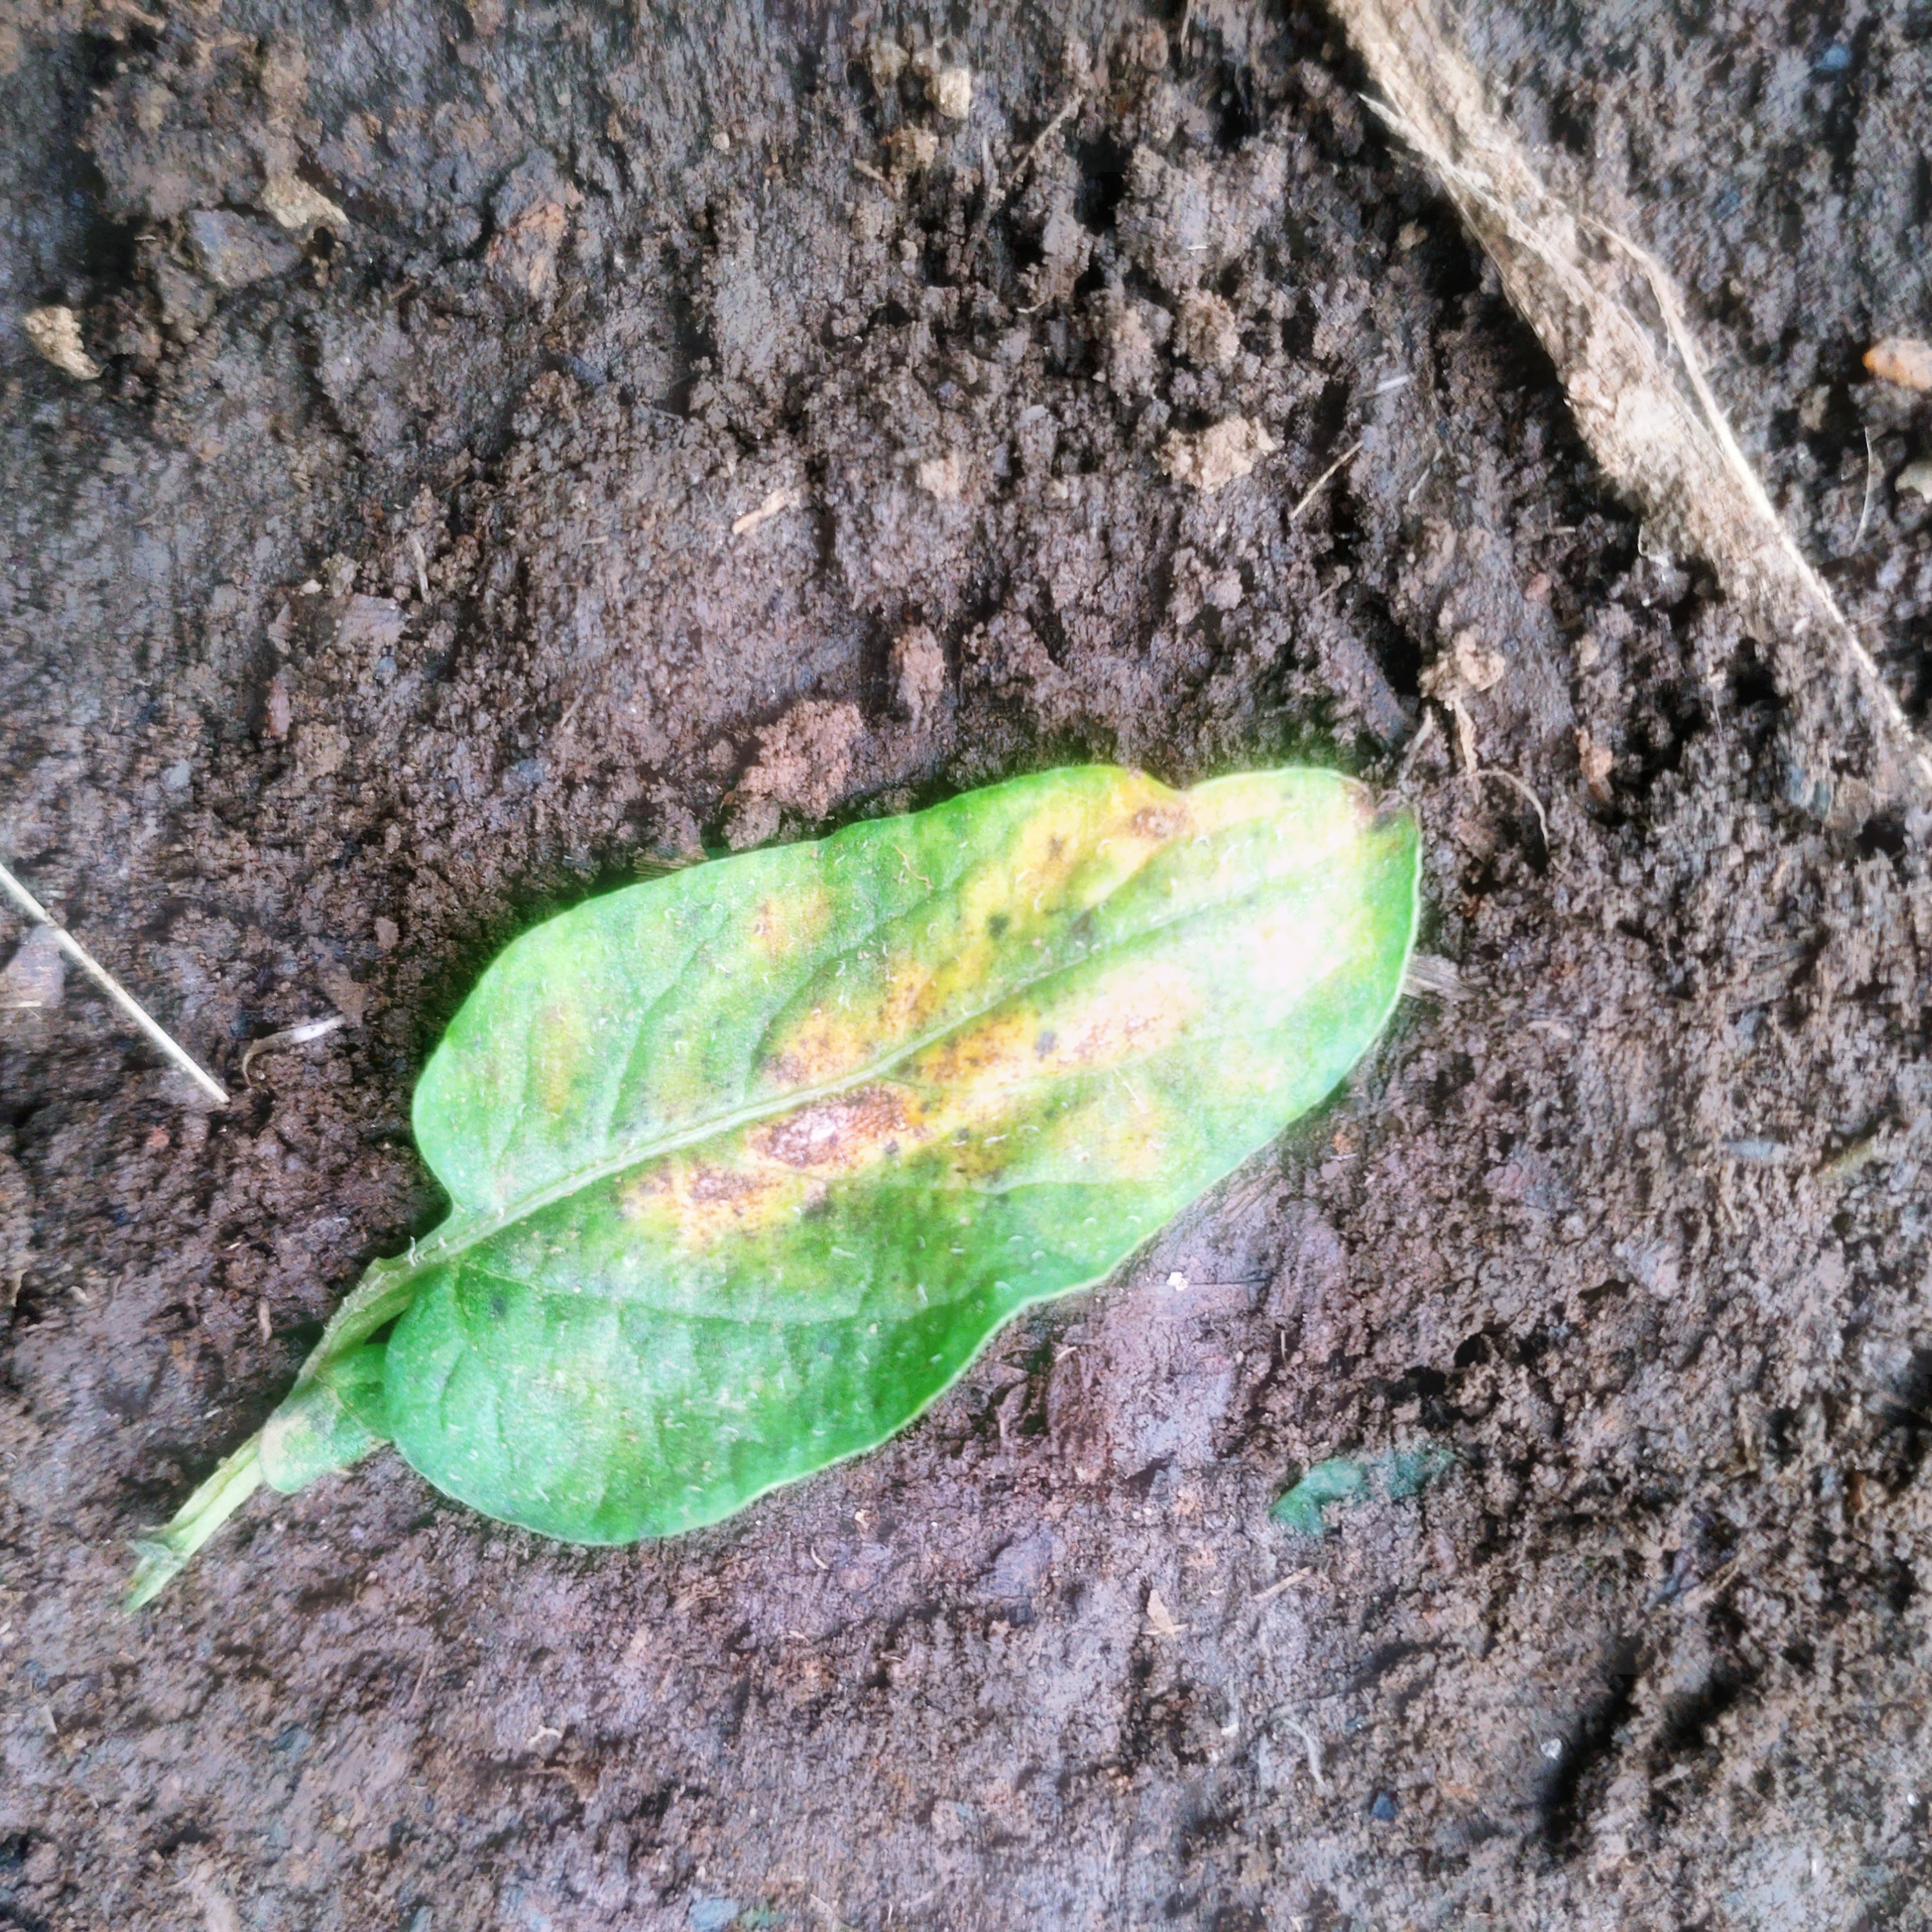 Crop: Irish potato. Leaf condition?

late blight
